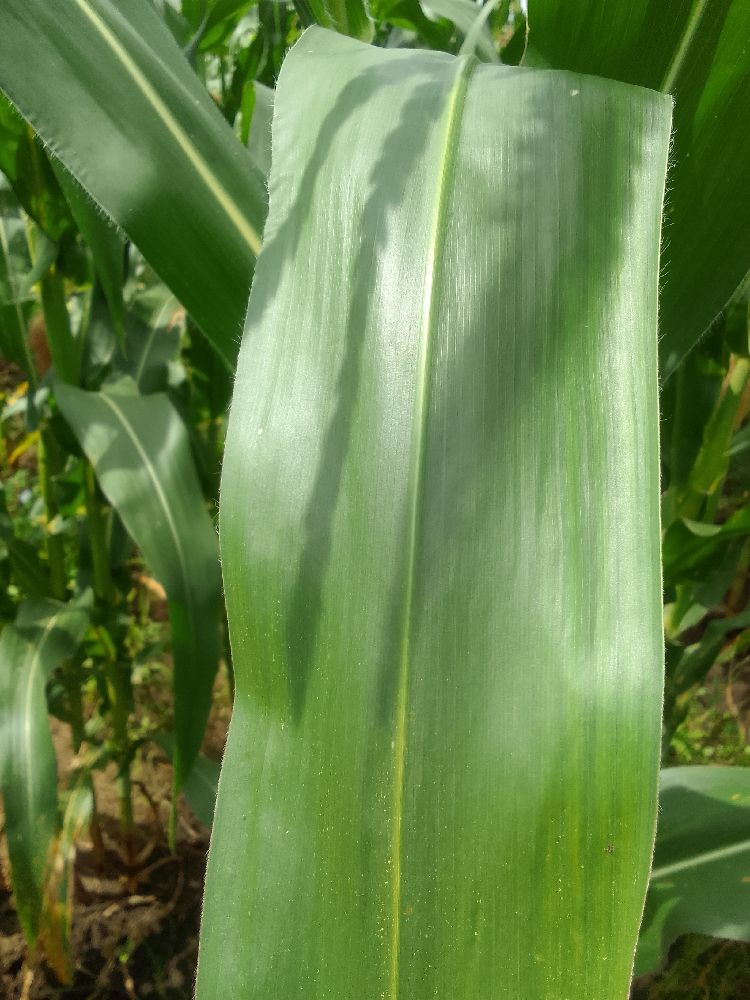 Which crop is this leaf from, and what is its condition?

maize, healthy
